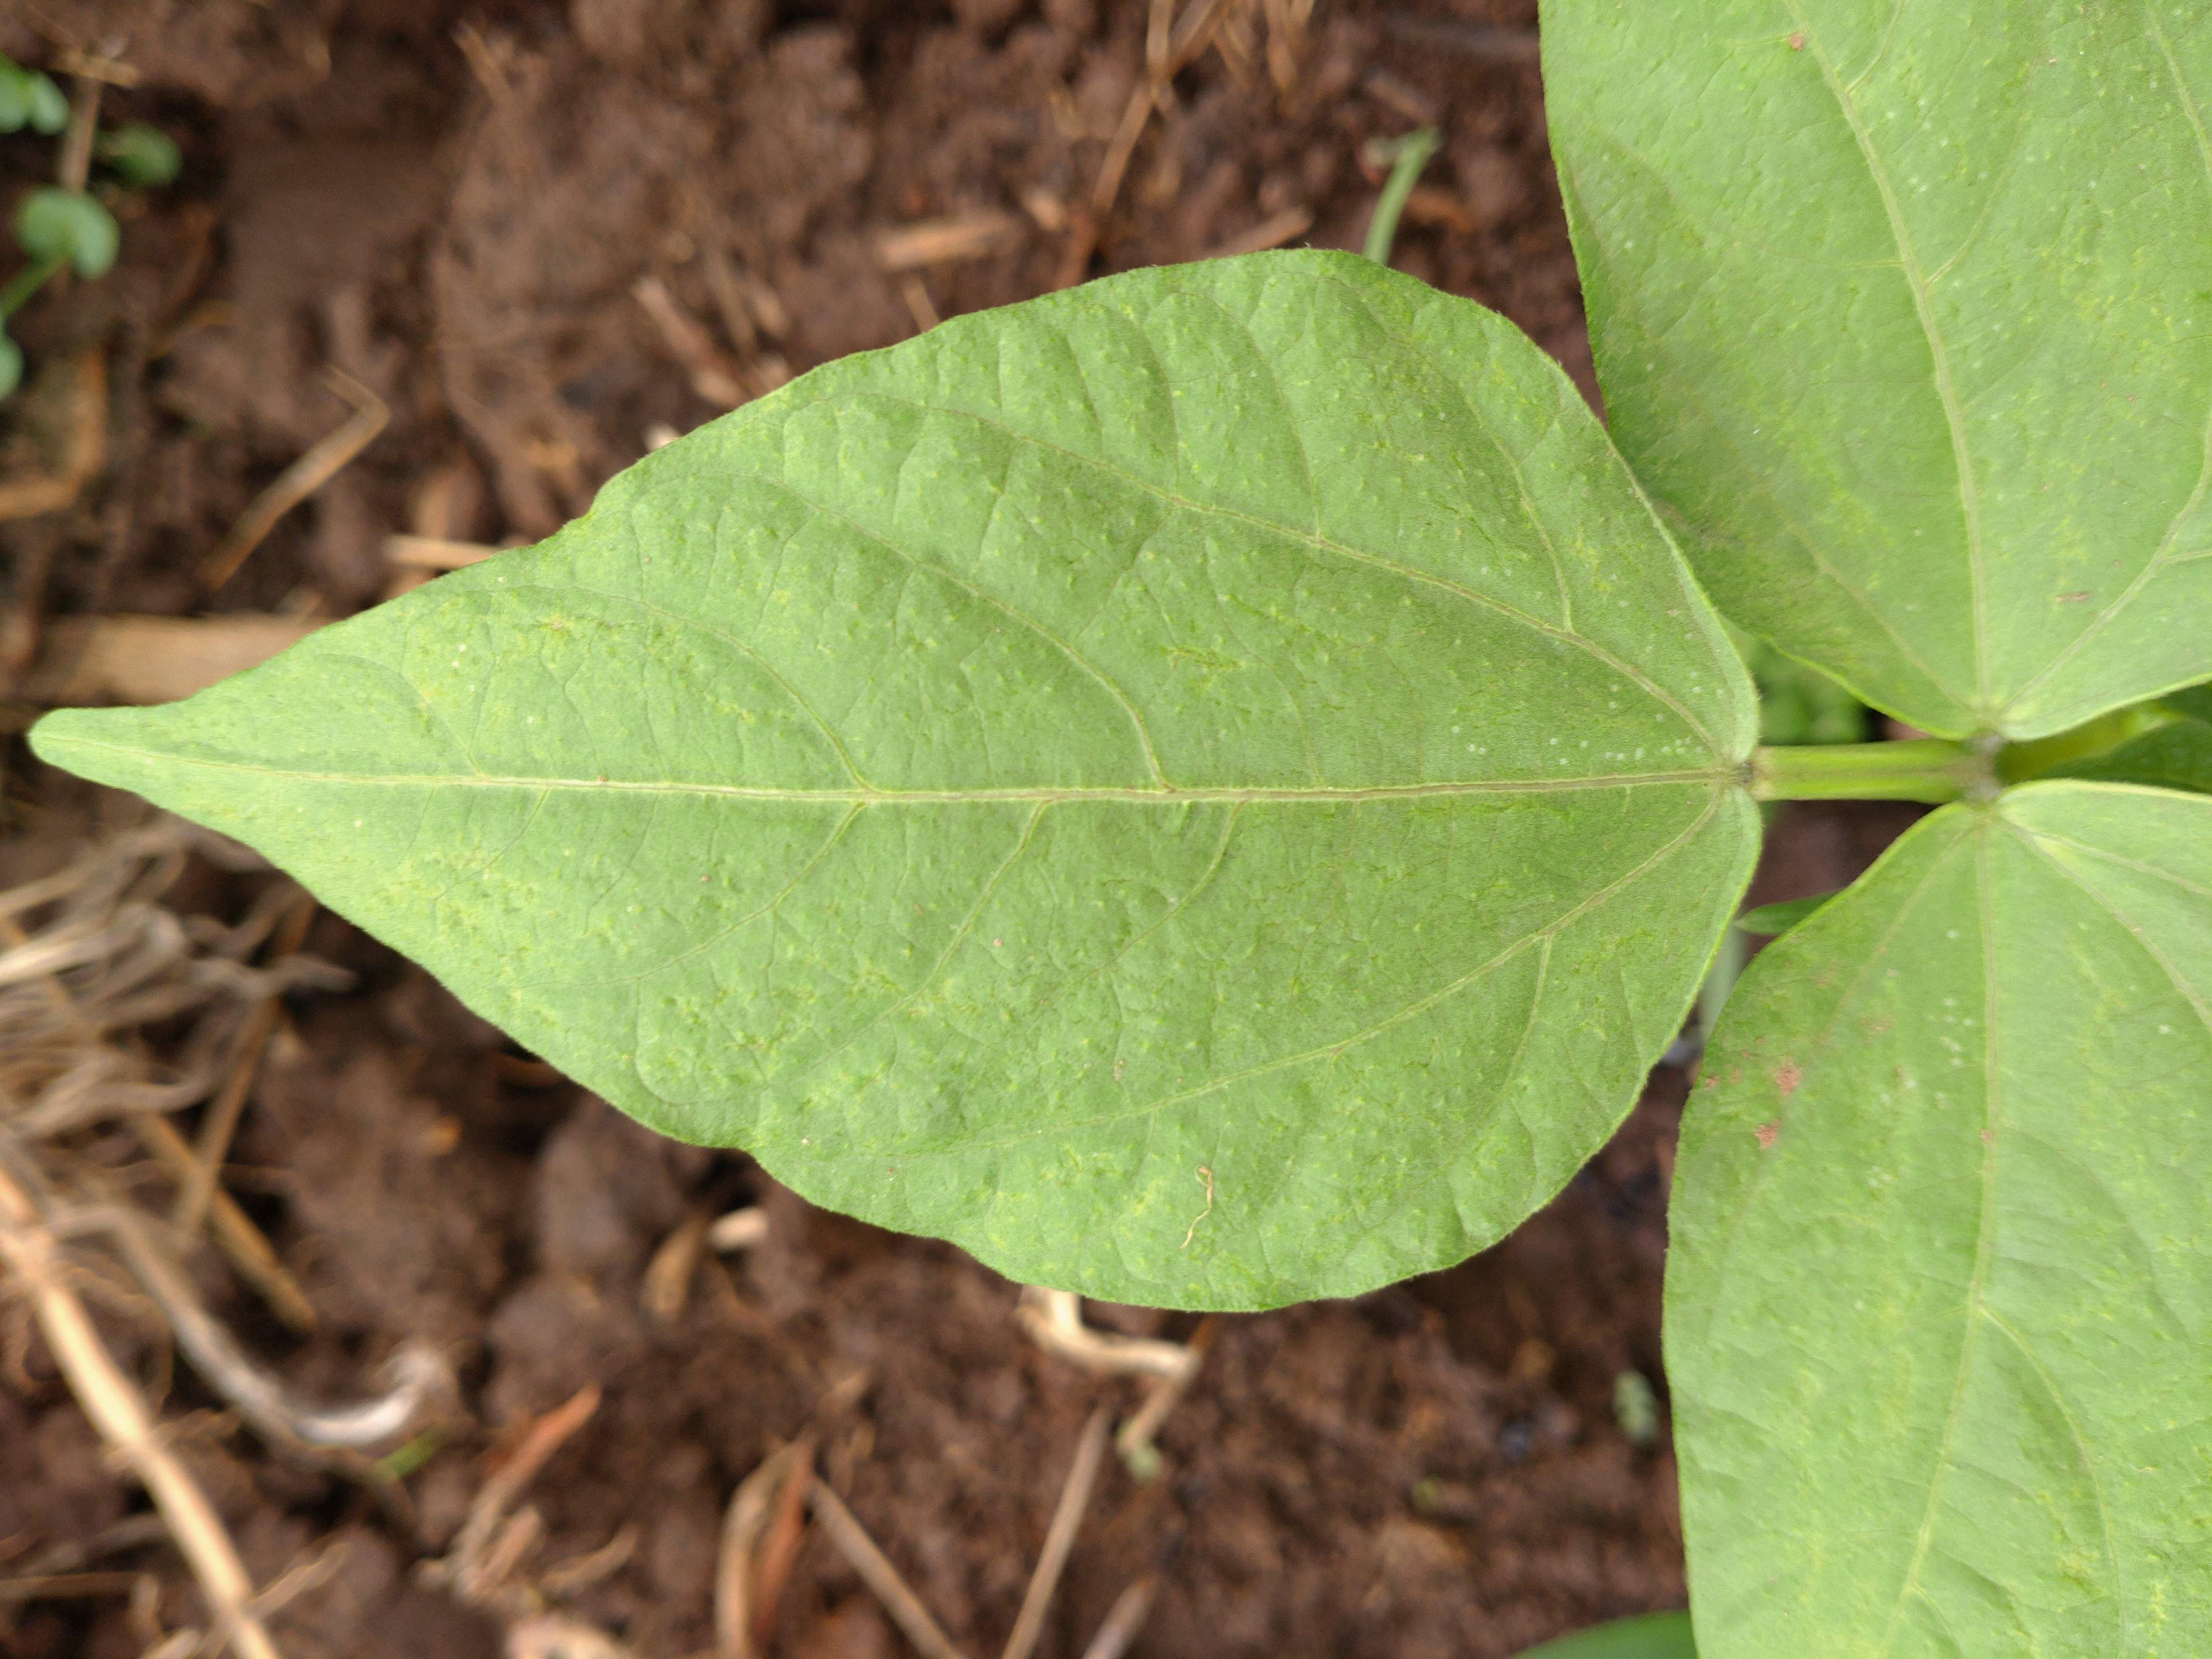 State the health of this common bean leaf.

healthy
